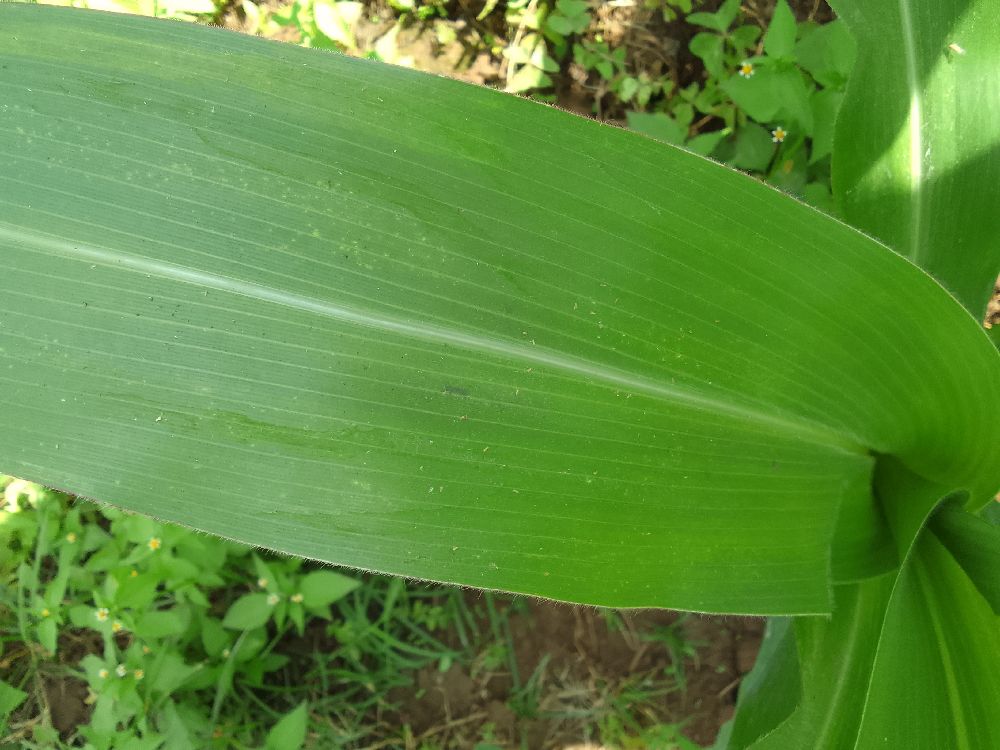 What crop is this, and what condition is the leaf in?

maize, healthy
